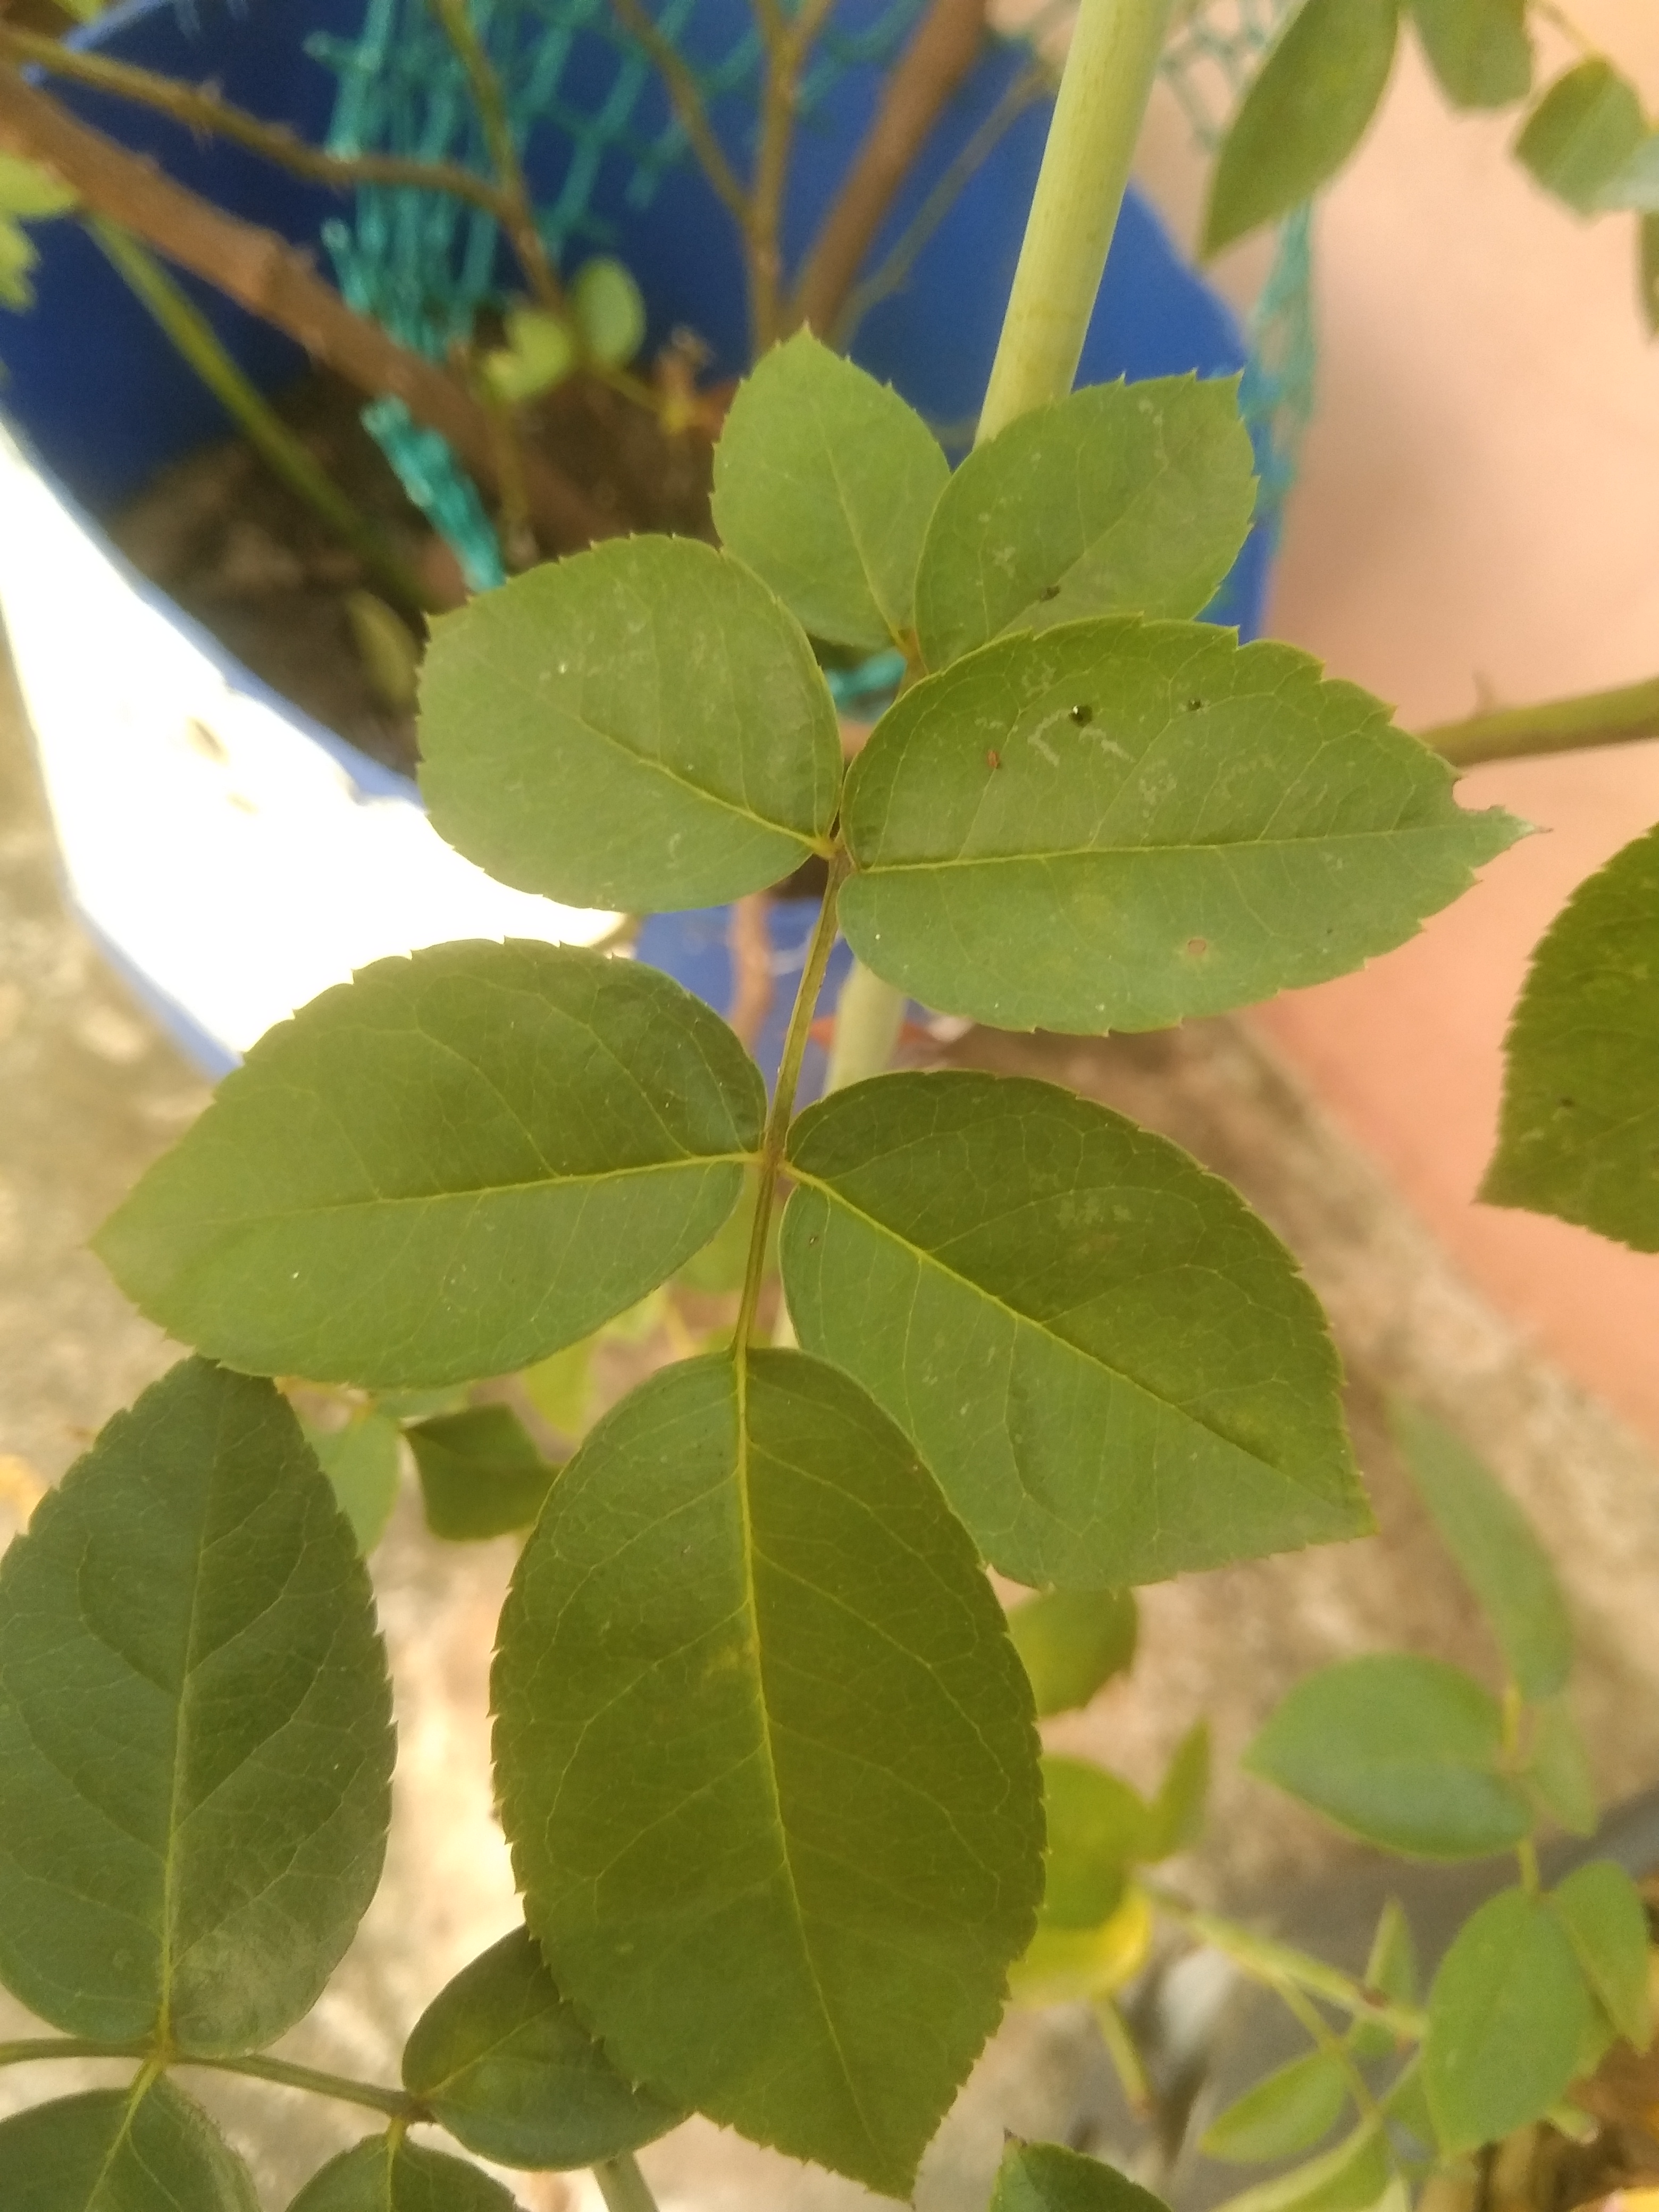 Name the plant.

rose
